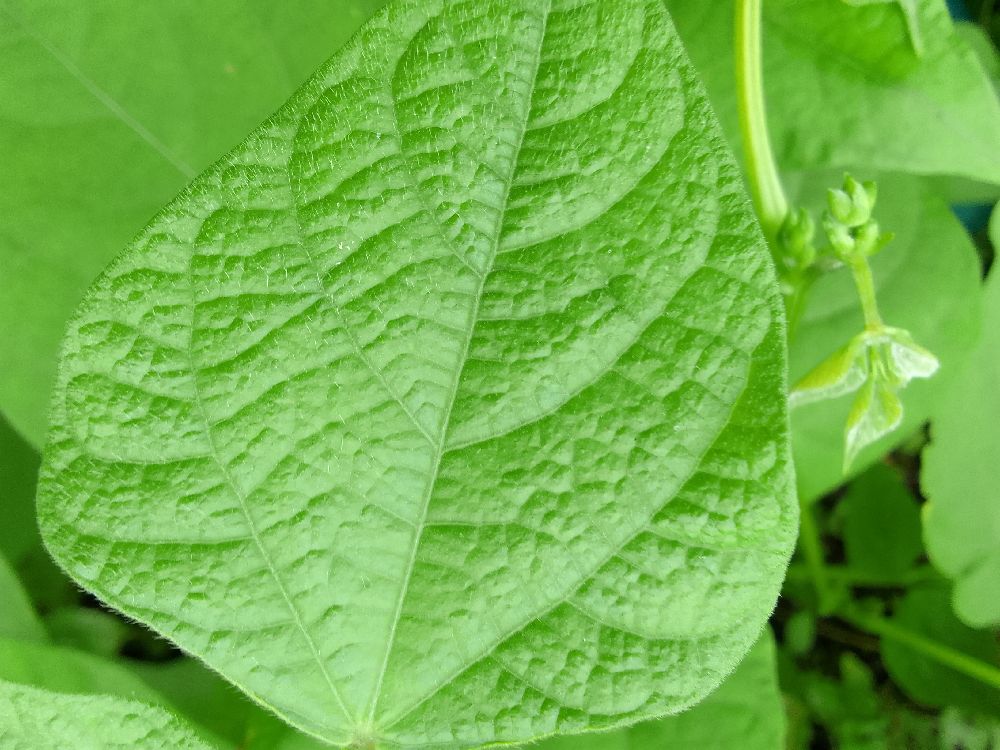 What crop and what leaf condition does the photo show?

common bean, healthy
